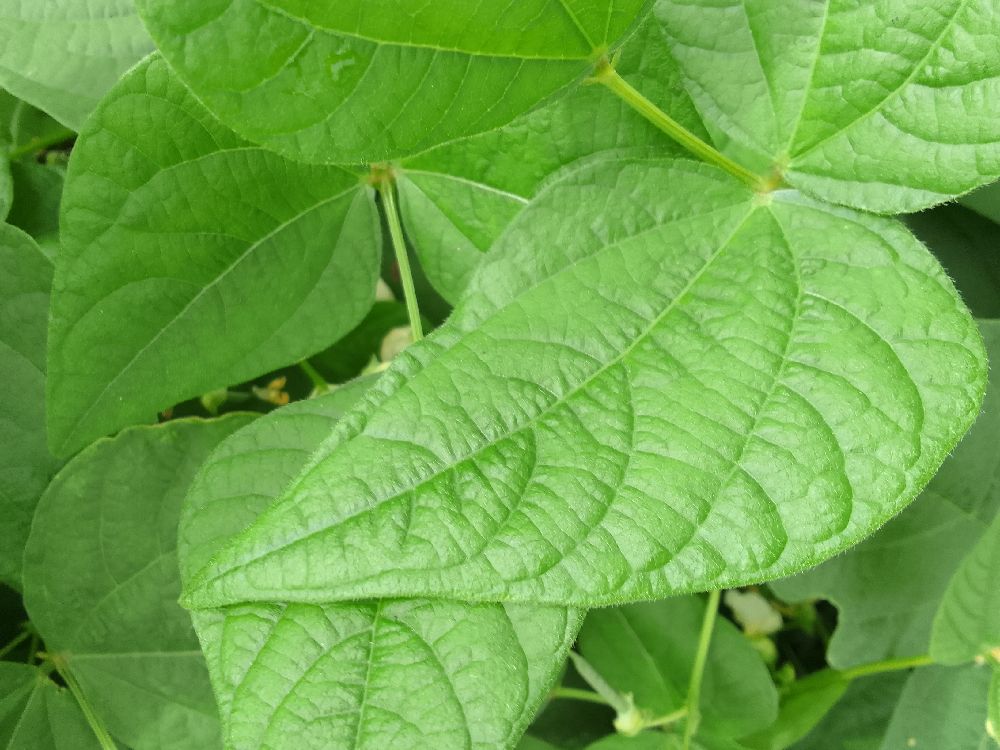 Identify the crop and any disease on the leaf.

common bean, healthy
